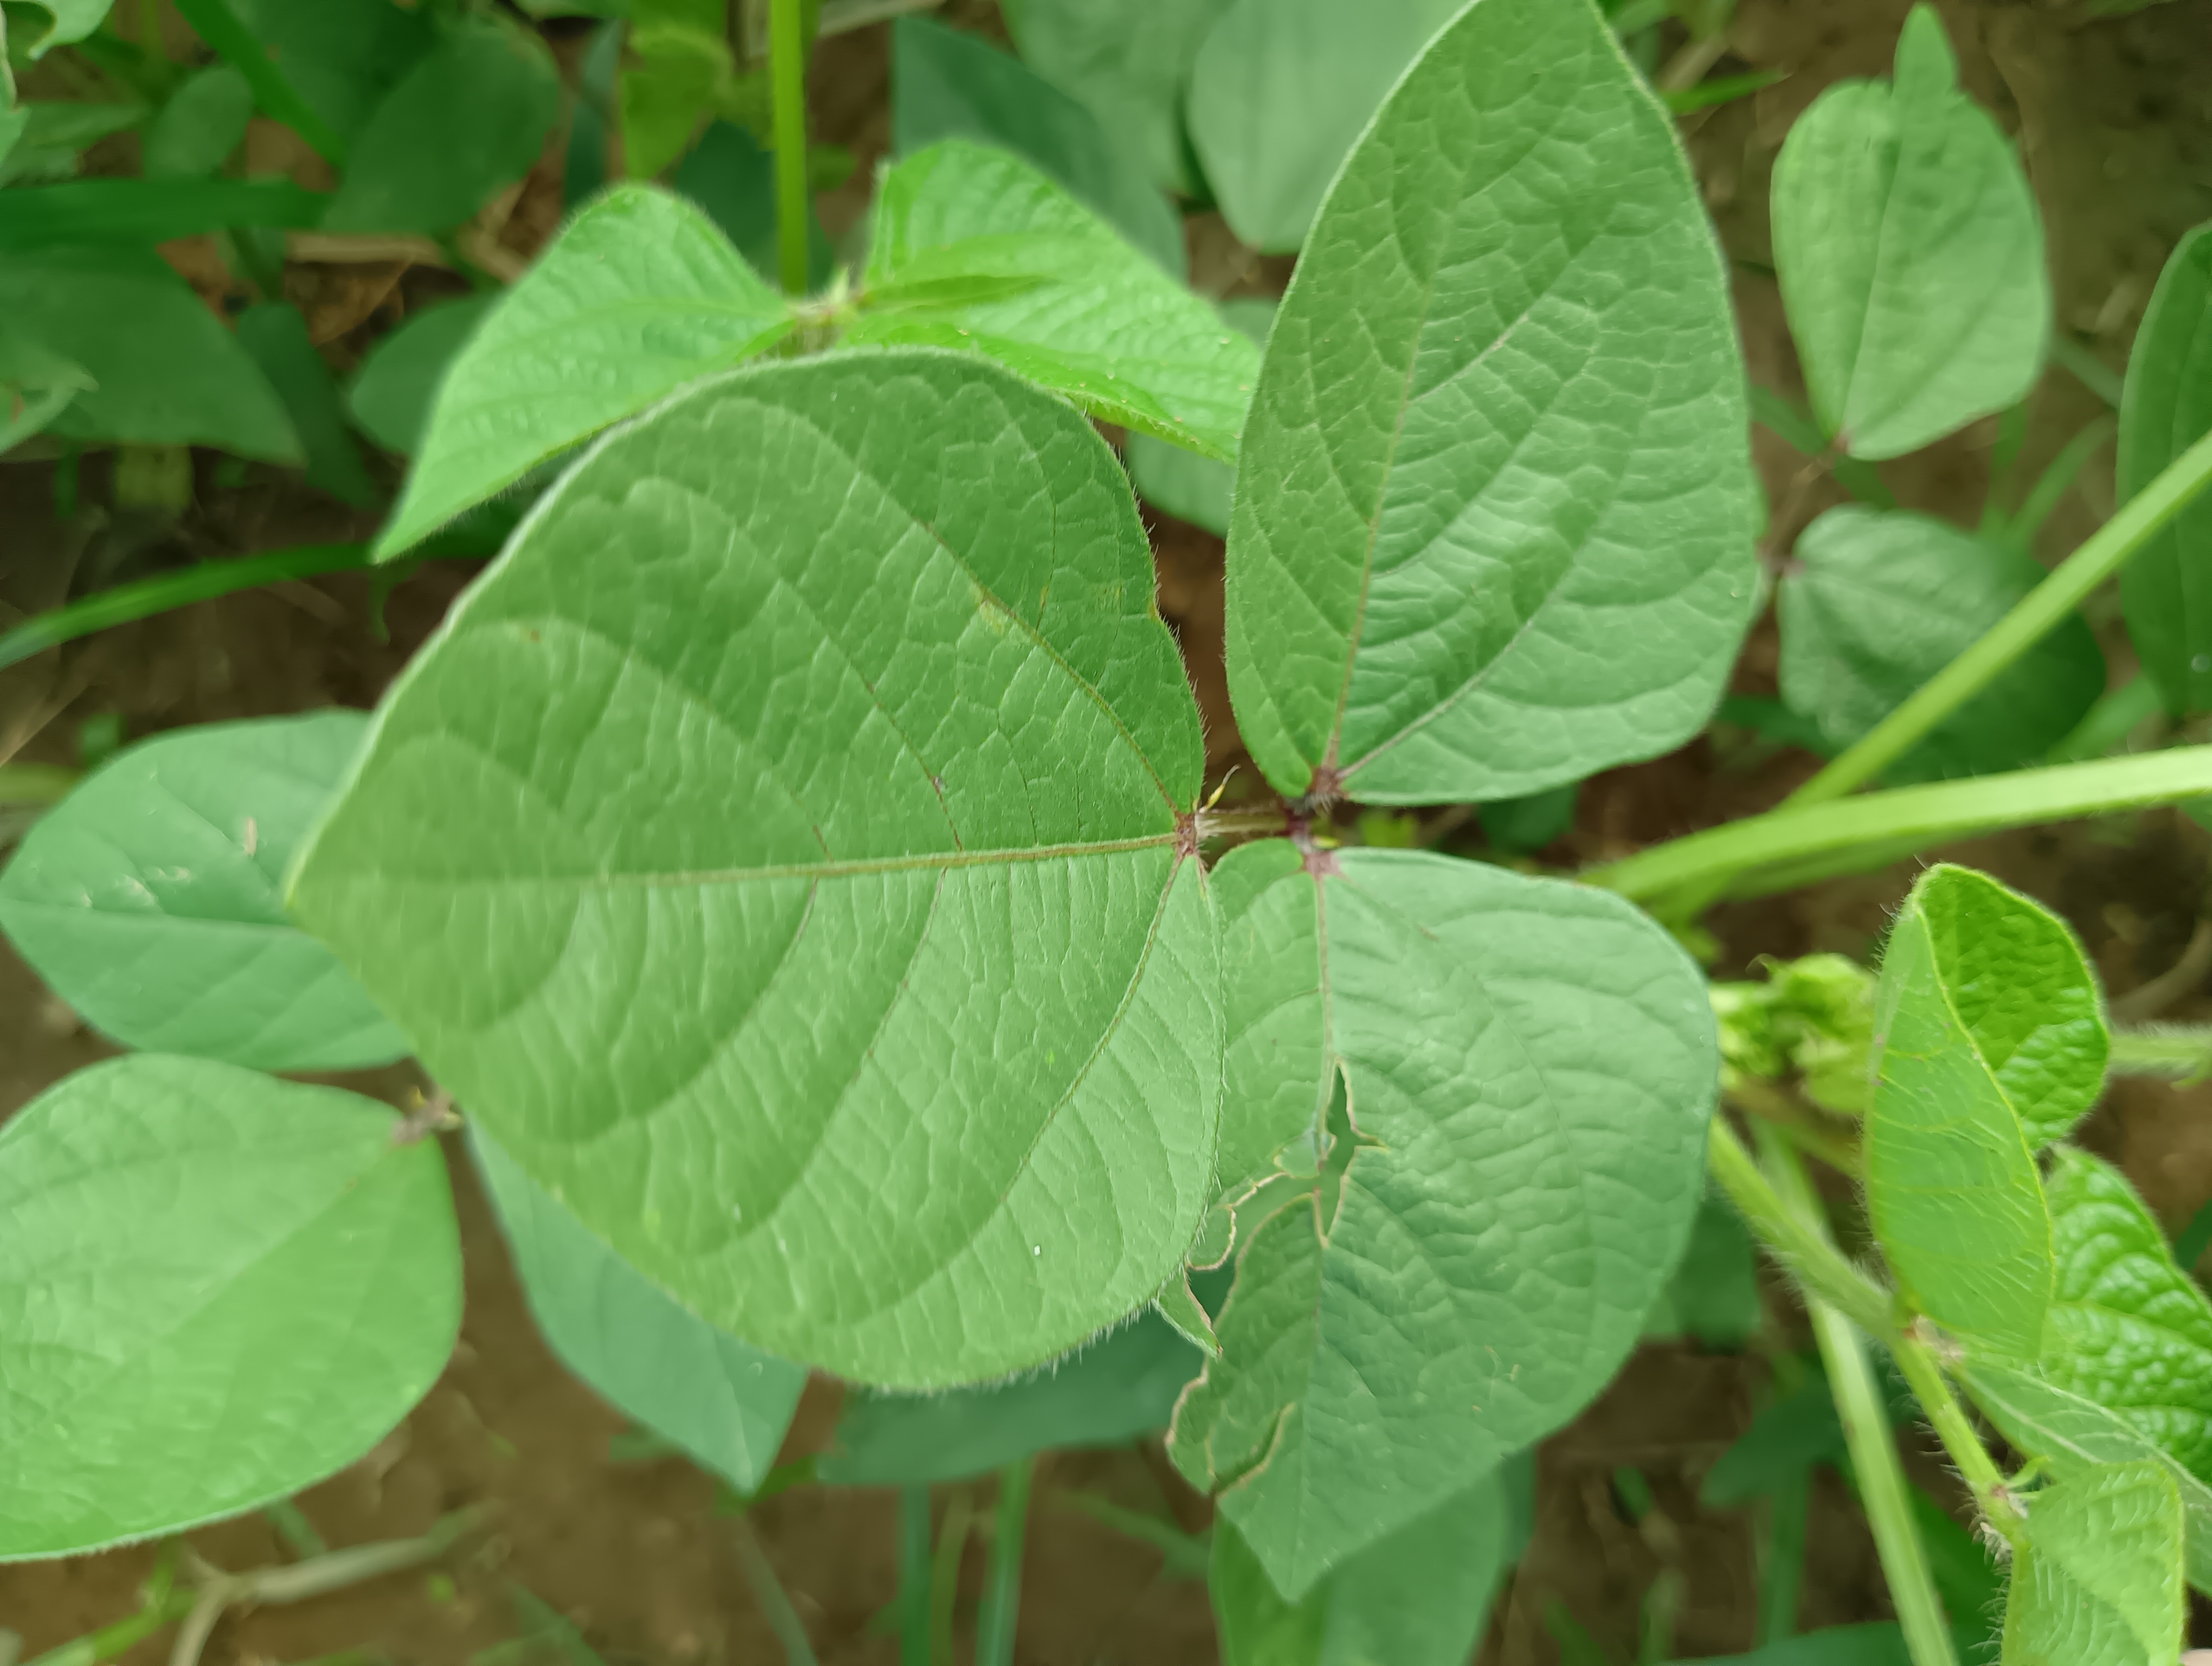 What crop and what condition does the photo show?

mungbean, healthy
